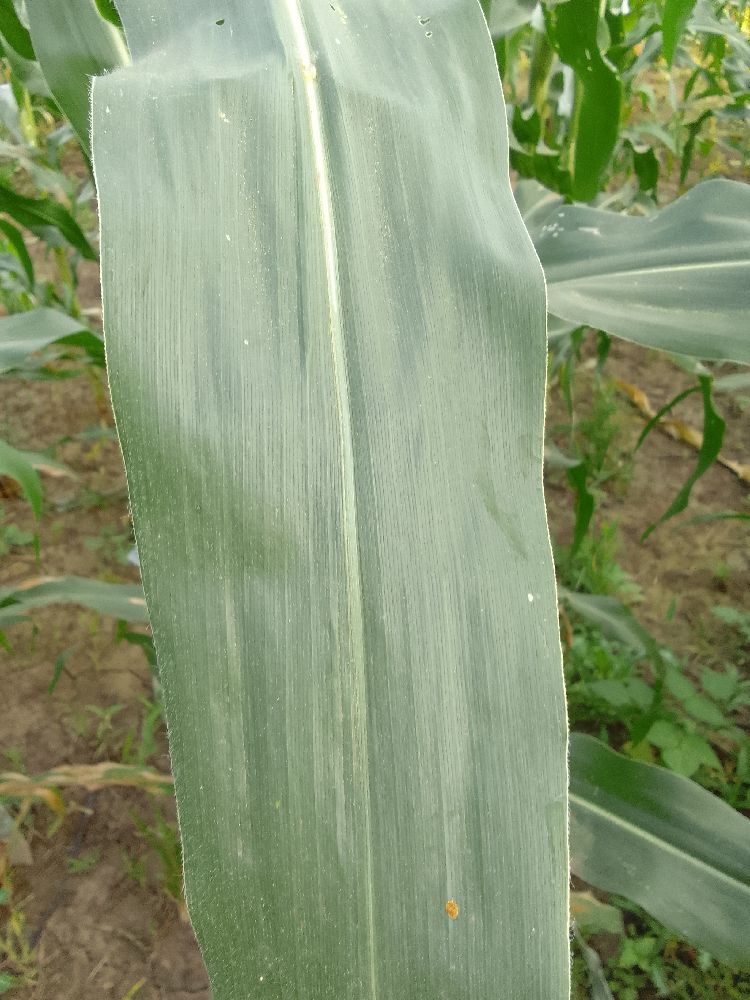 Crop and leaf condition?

maize, healthy
